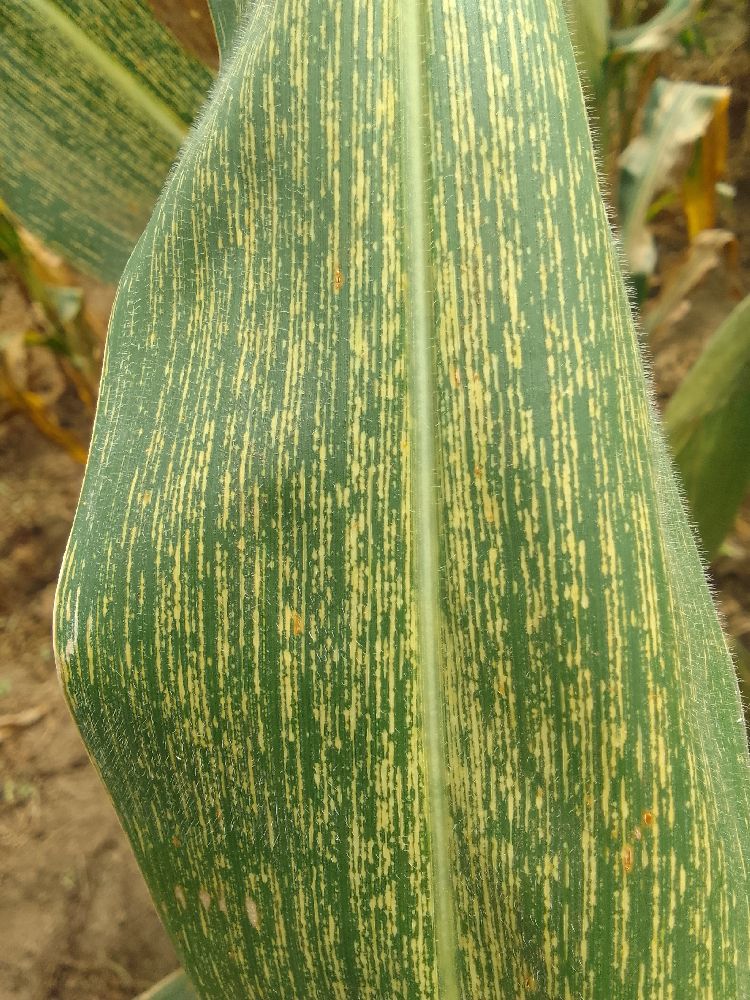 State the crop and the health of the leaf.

maize, maize streak virus
